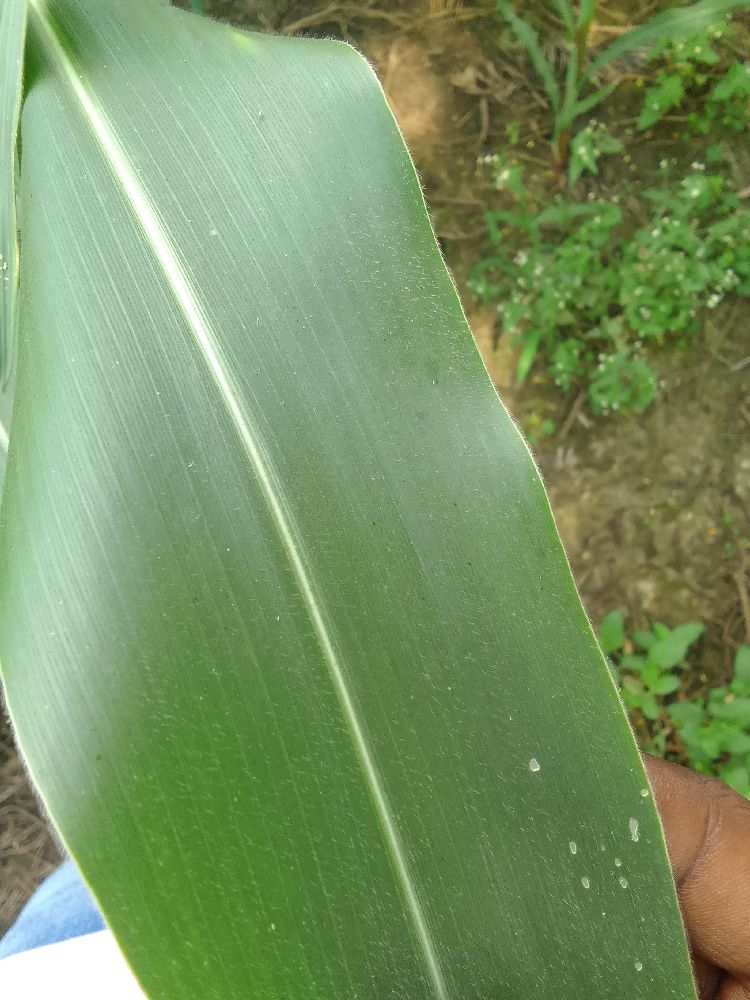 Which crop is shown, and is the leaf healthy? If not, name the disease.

maize, healthy
